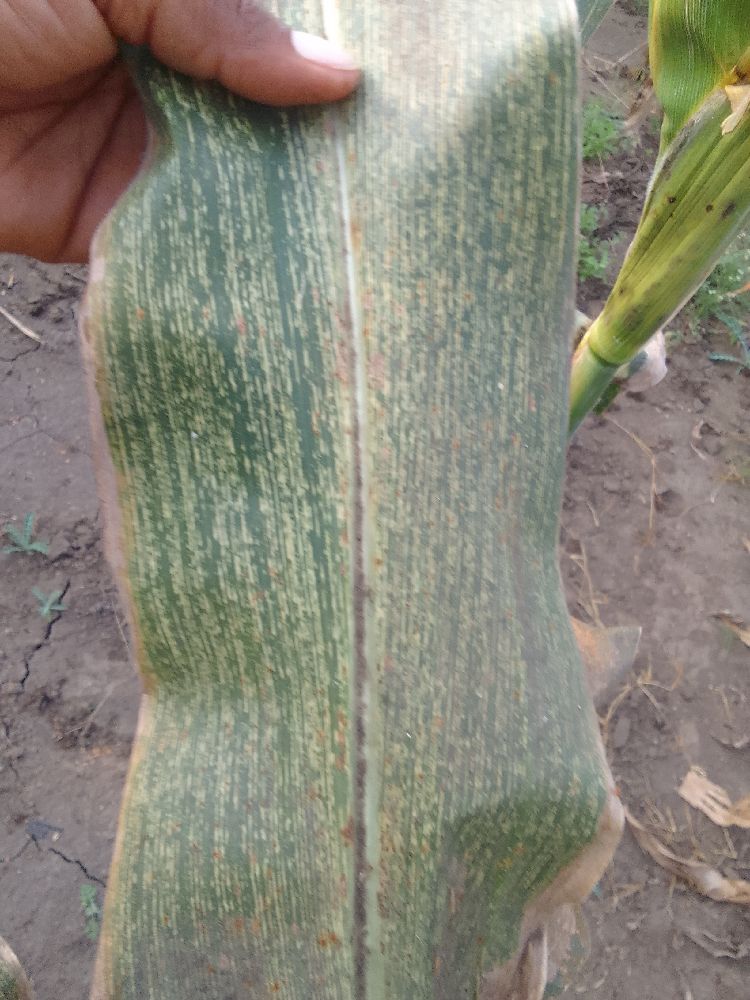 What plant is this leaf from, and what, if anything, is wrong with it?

maize, maize streak virus
